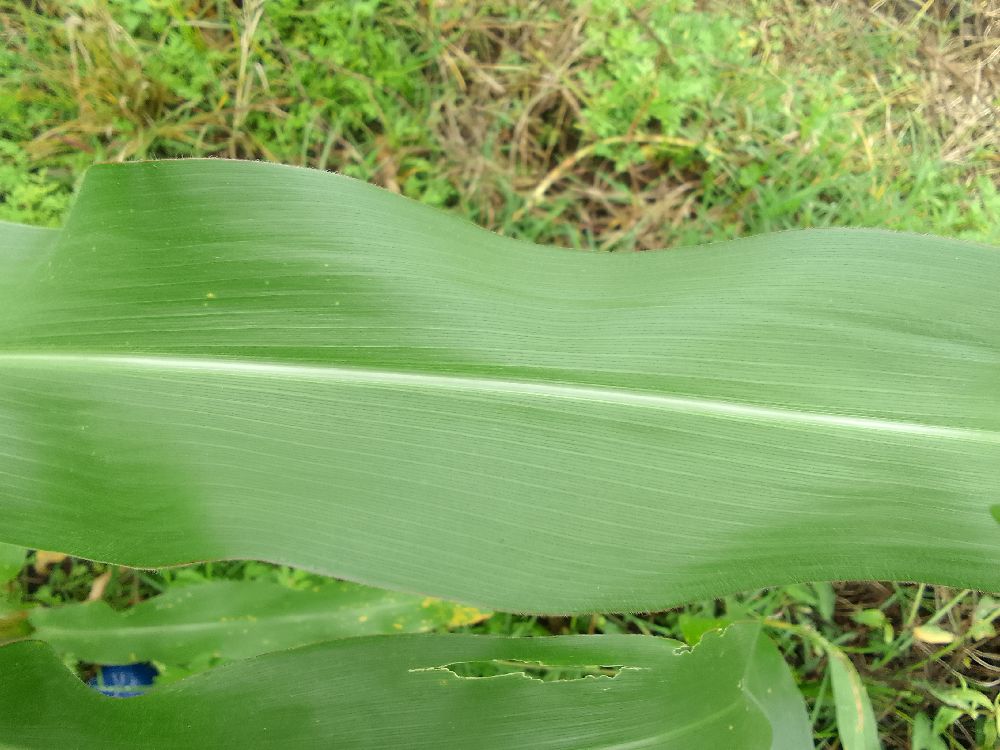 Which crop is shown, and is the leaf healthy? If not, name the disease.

maize, healthy
